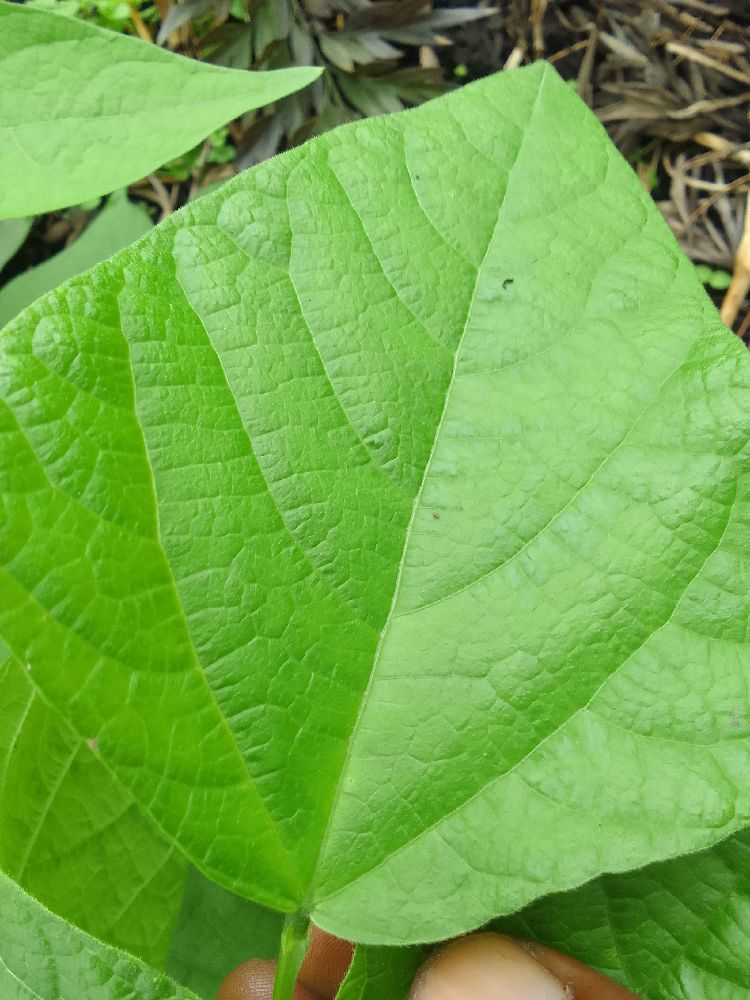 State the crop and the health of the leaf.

common bean, healthy
